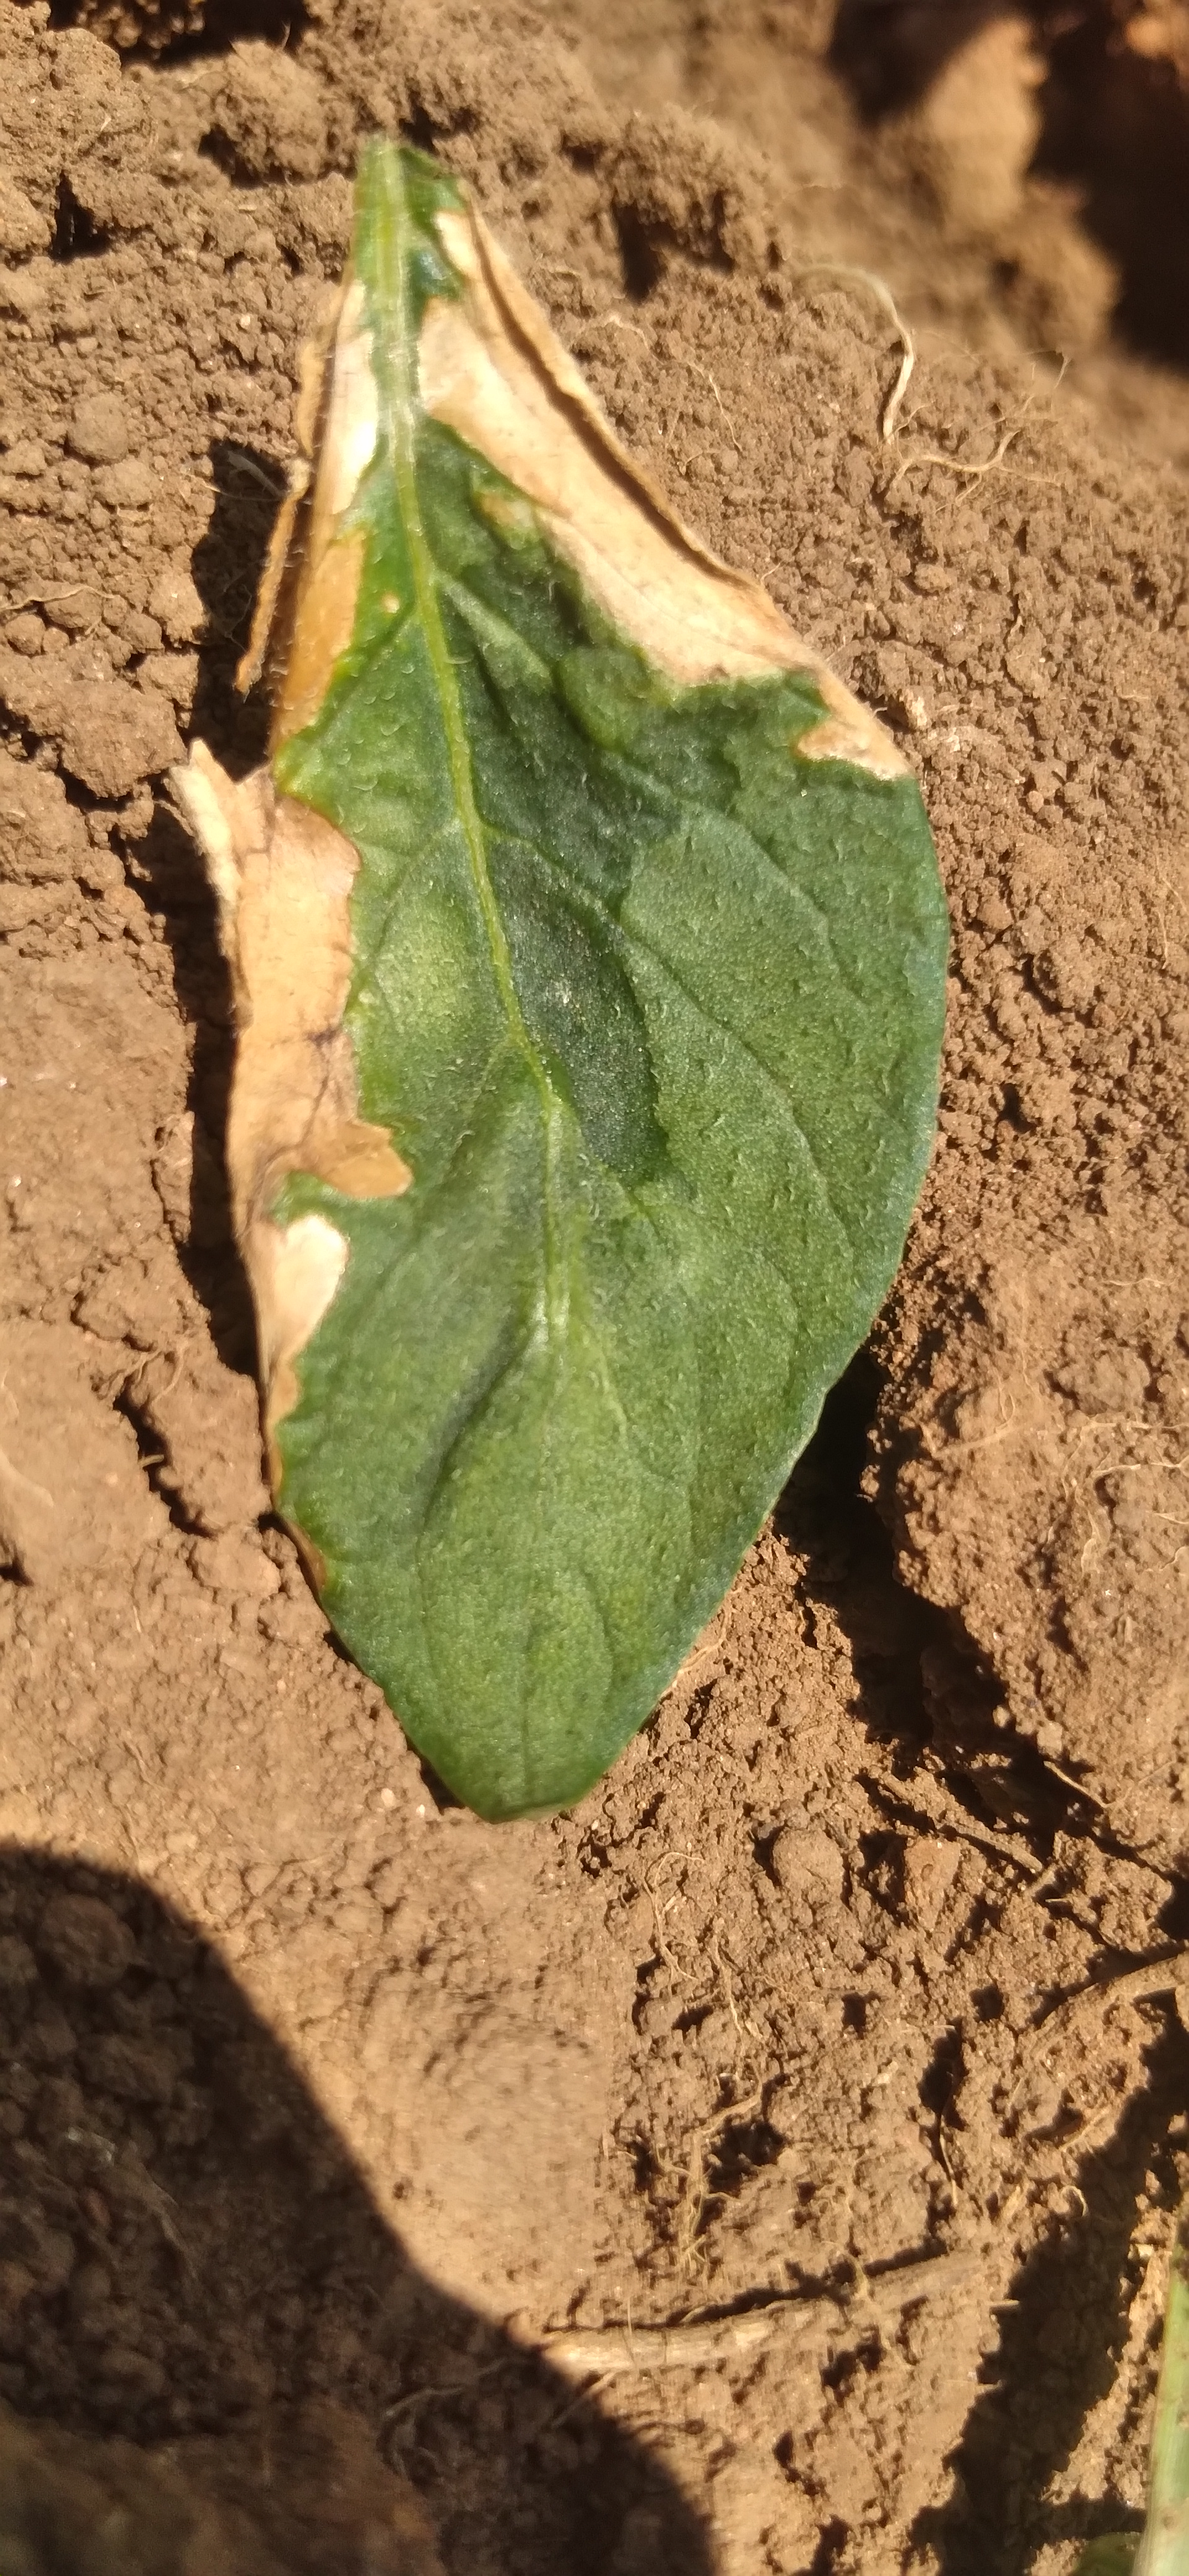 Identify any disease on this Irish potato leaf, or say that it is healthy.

early blight
